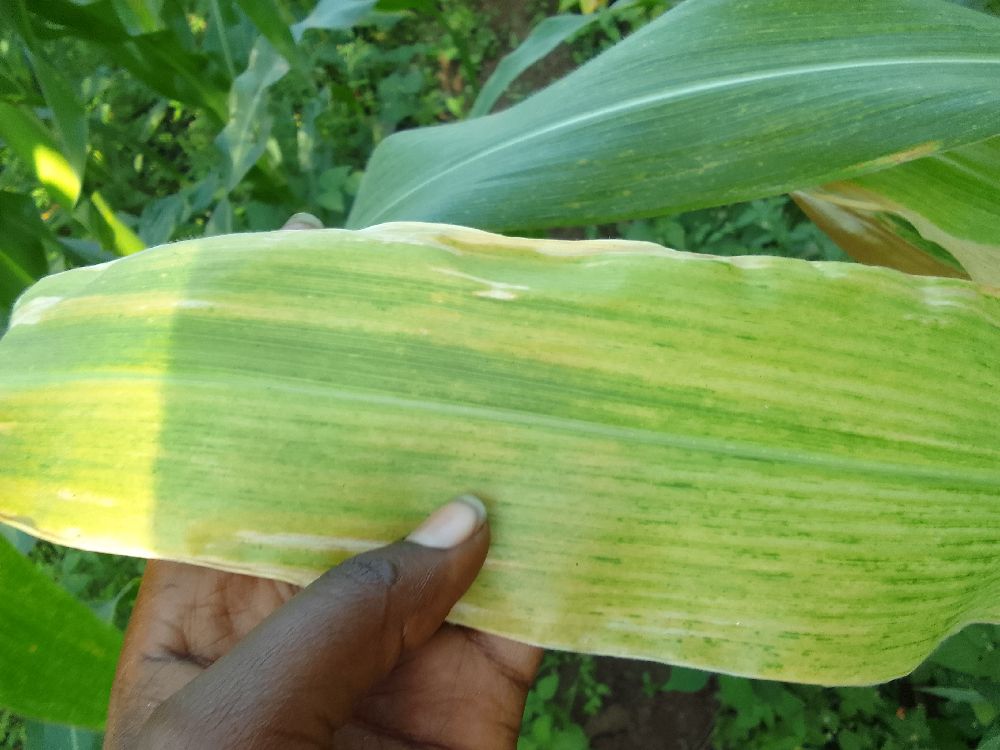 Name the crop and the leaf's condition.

maize, maize lethal necrosis
